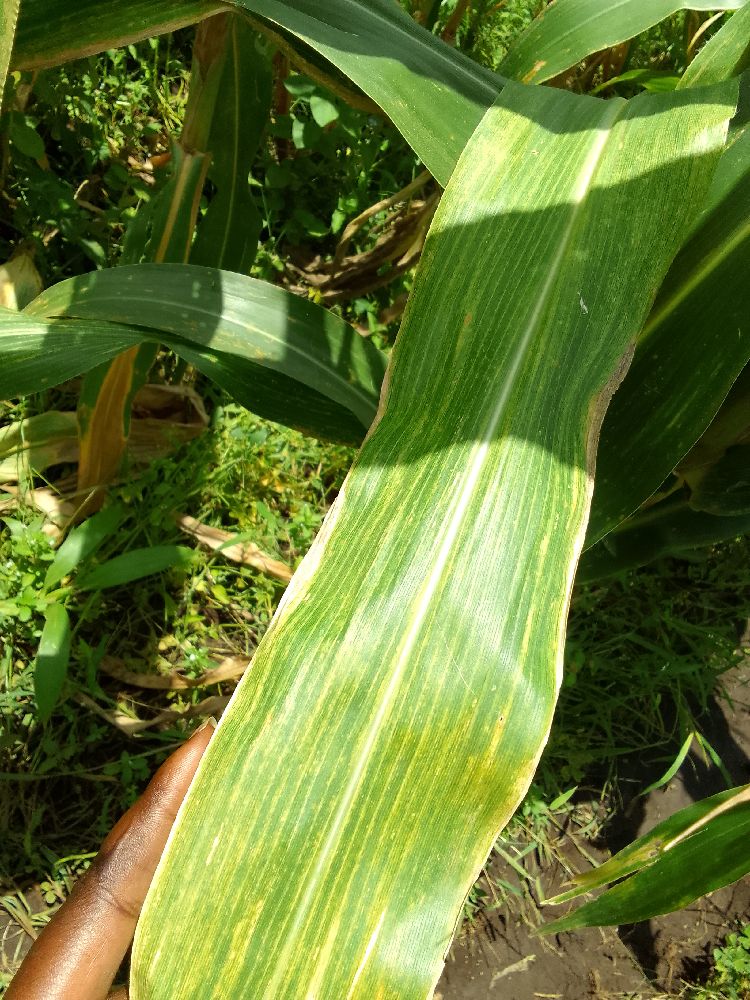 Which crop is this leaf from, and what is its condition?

maize, maize lethal necrosis
